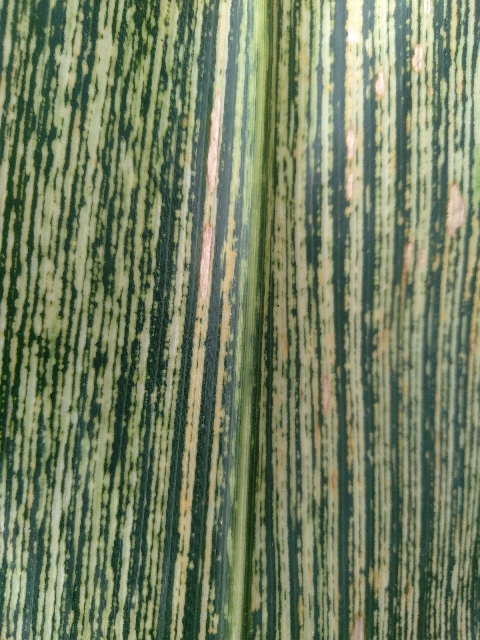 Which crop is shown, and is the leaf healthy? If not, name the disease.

maize, maize streak virus
